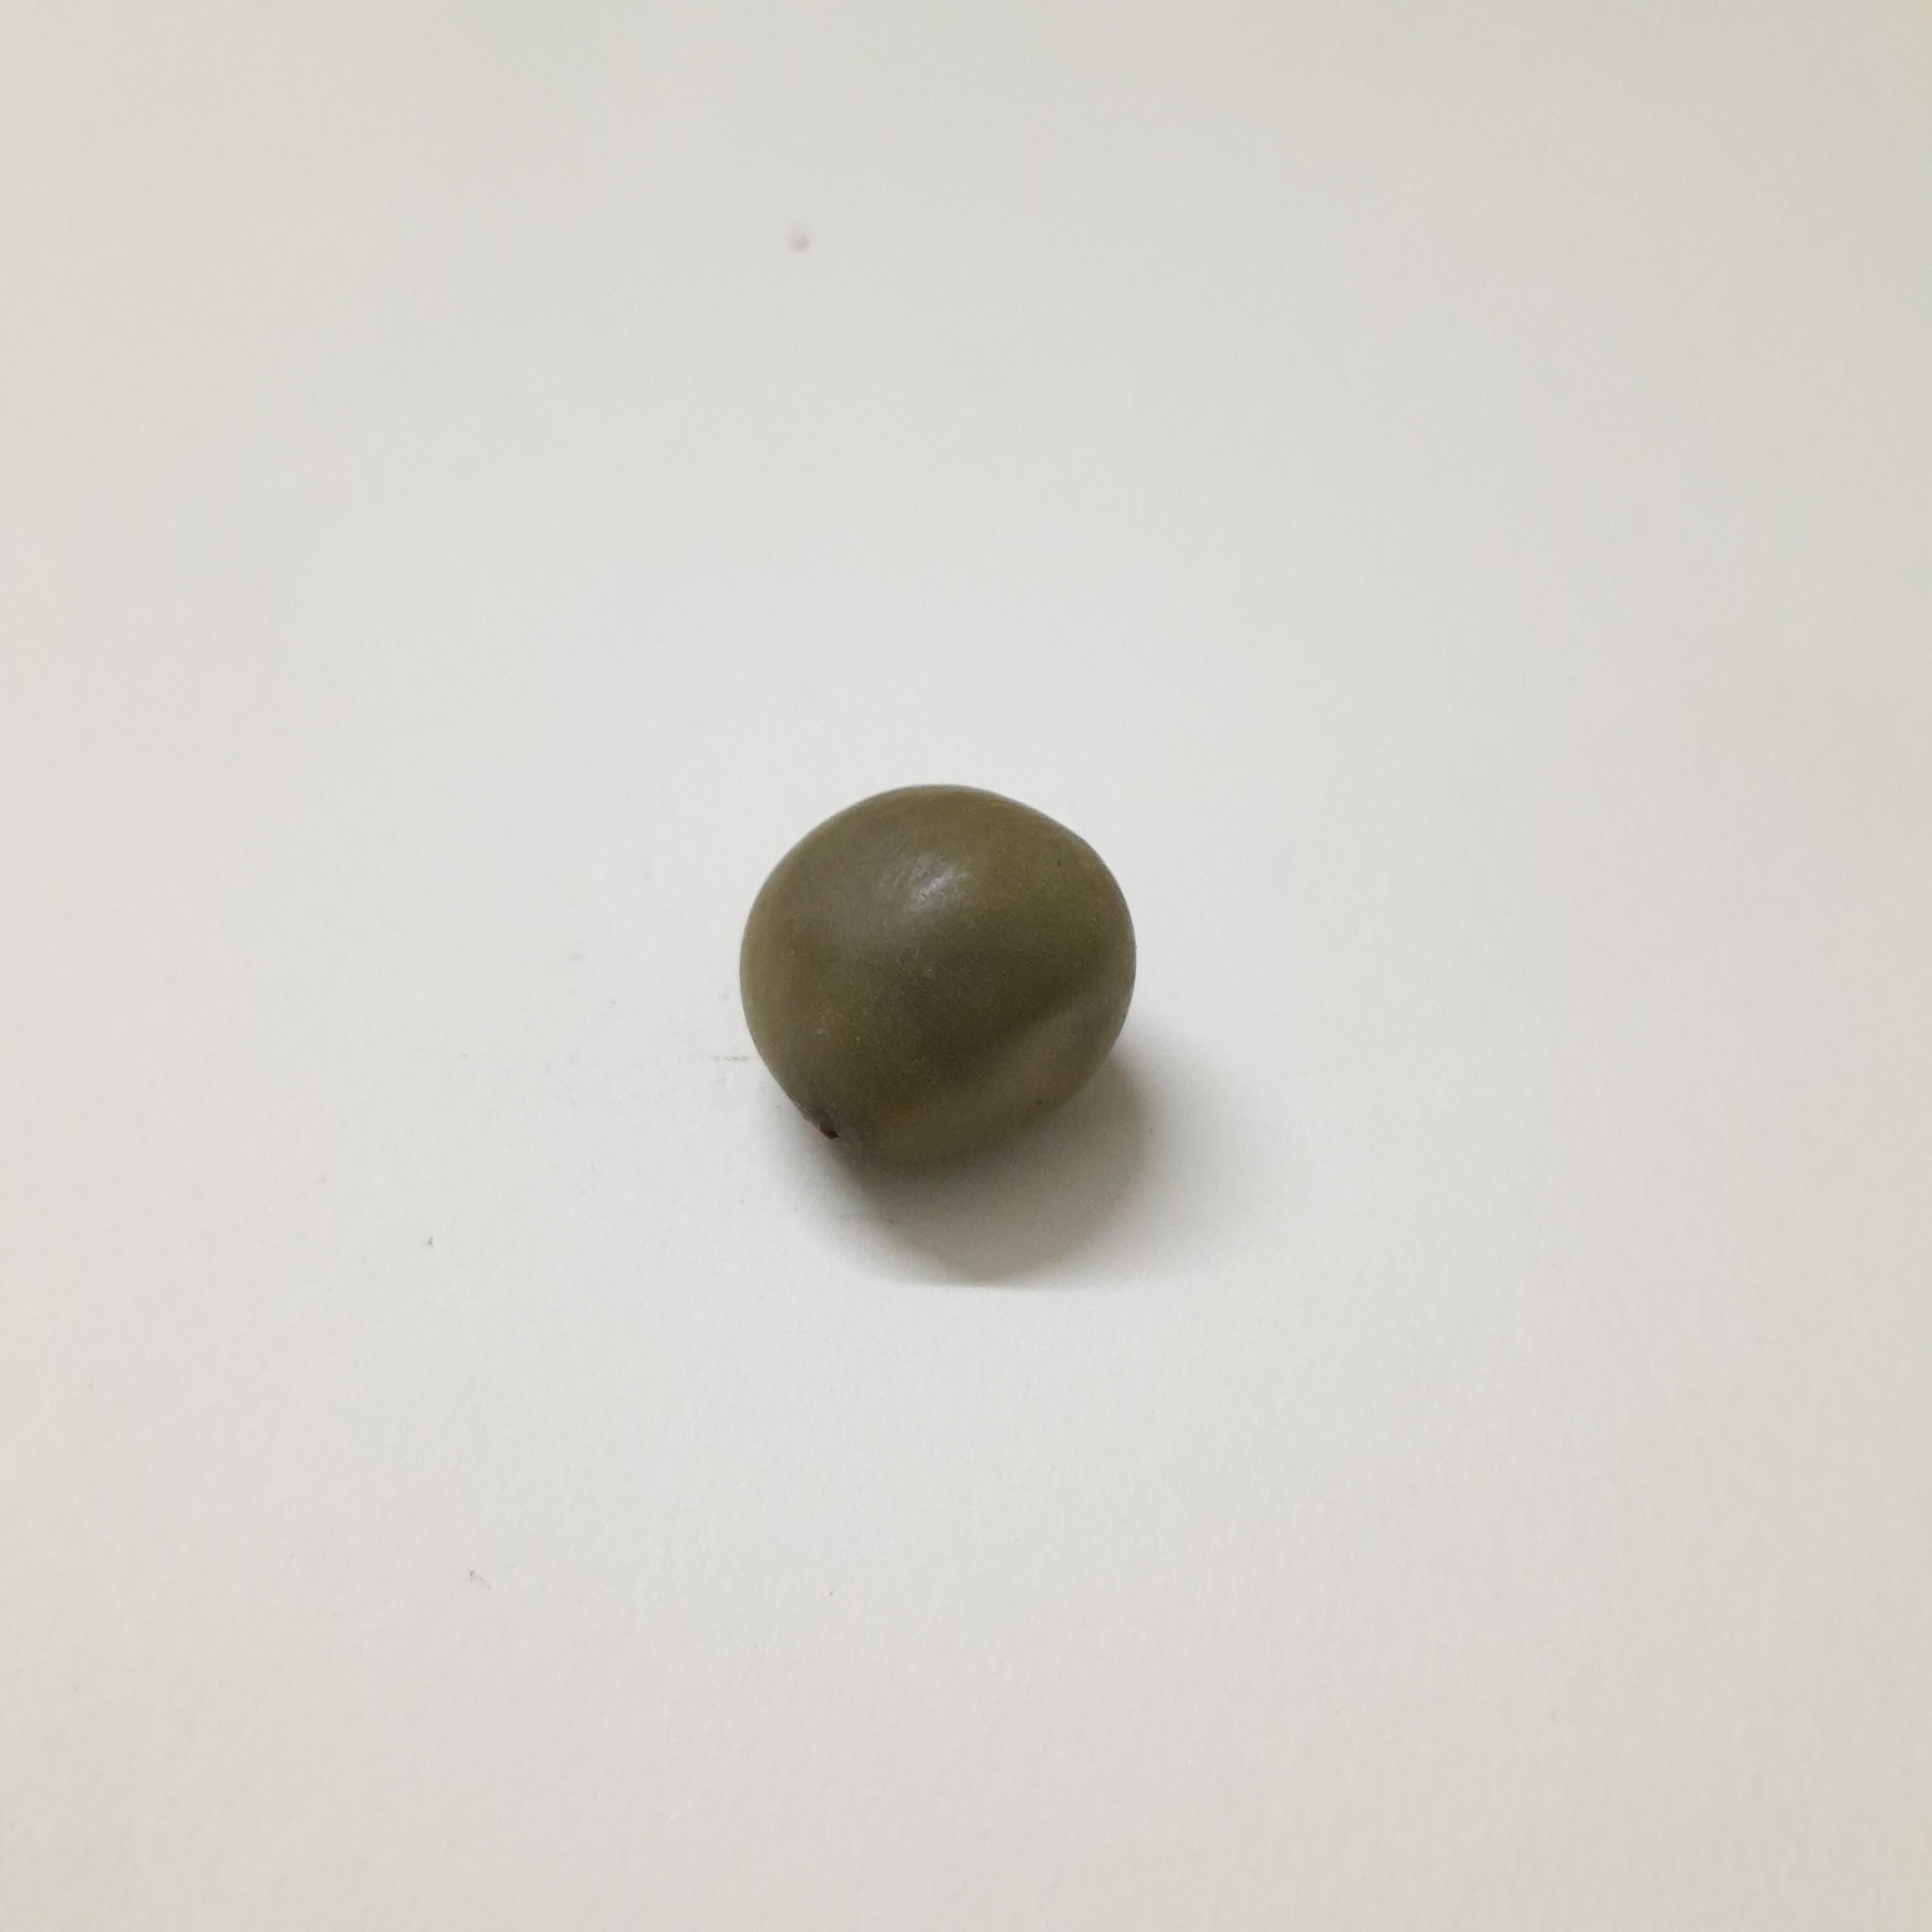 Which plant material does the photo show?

sagargota
